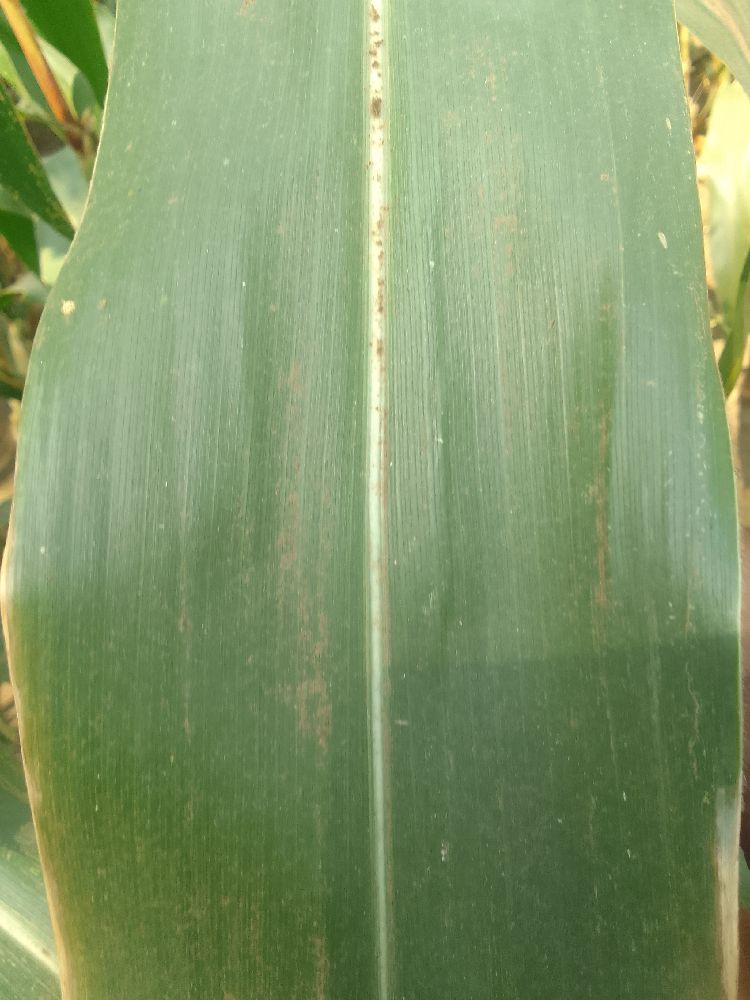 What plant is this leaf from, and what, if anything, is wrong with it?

maize, healthy
